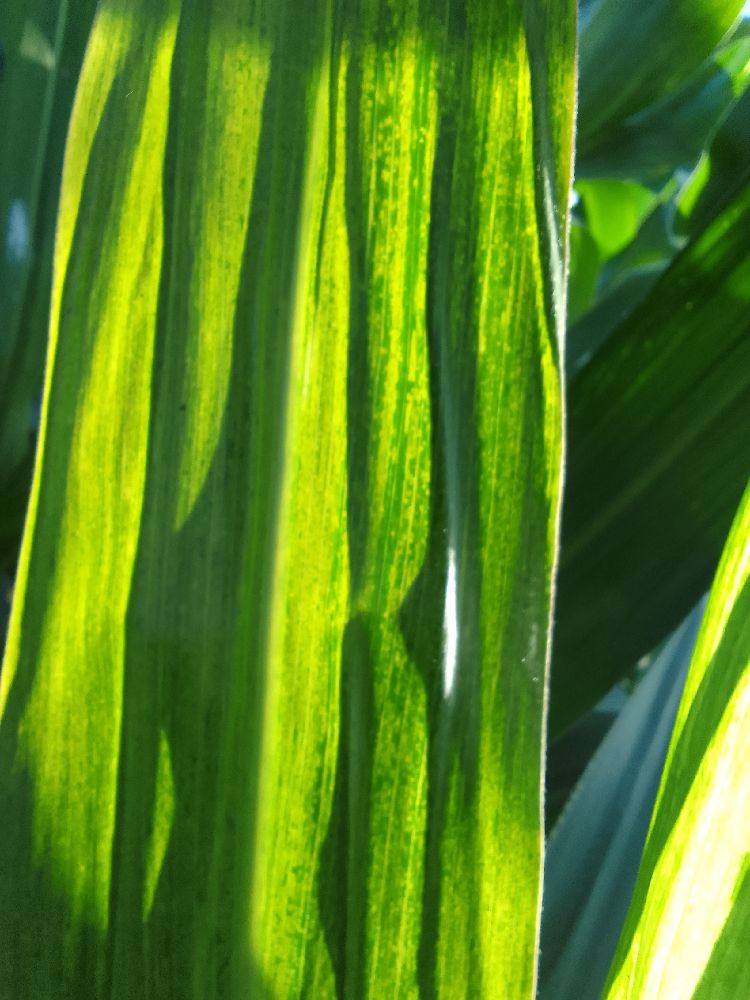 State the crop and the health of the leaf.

maize, maize lethal necrosis
